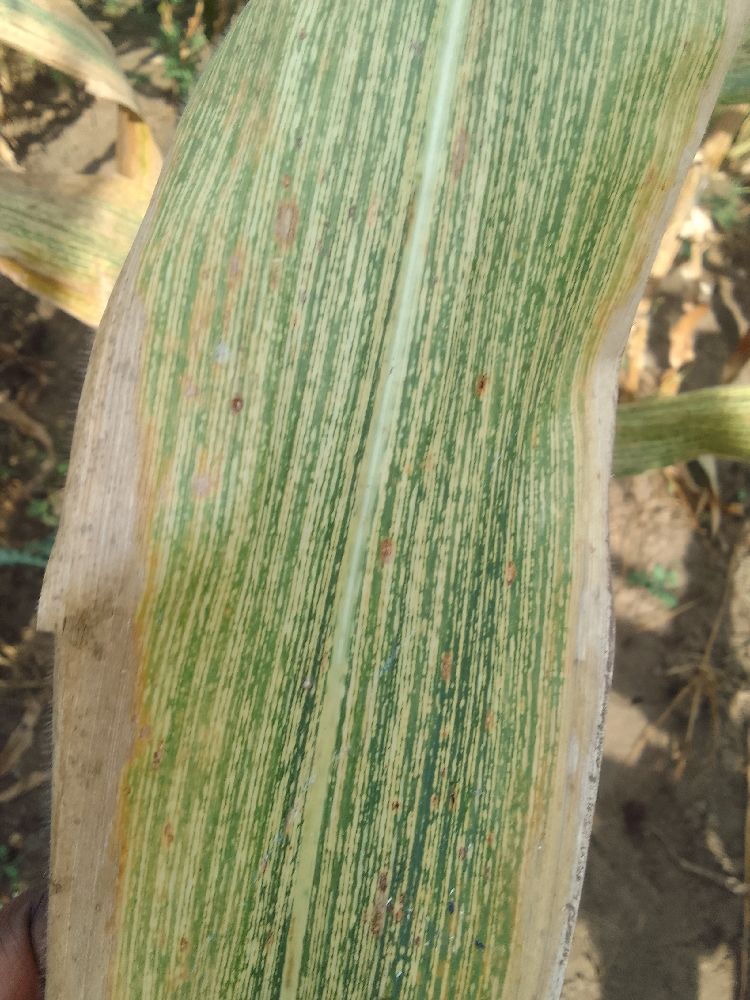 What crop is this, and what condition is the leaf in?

maize, maize streak virus
